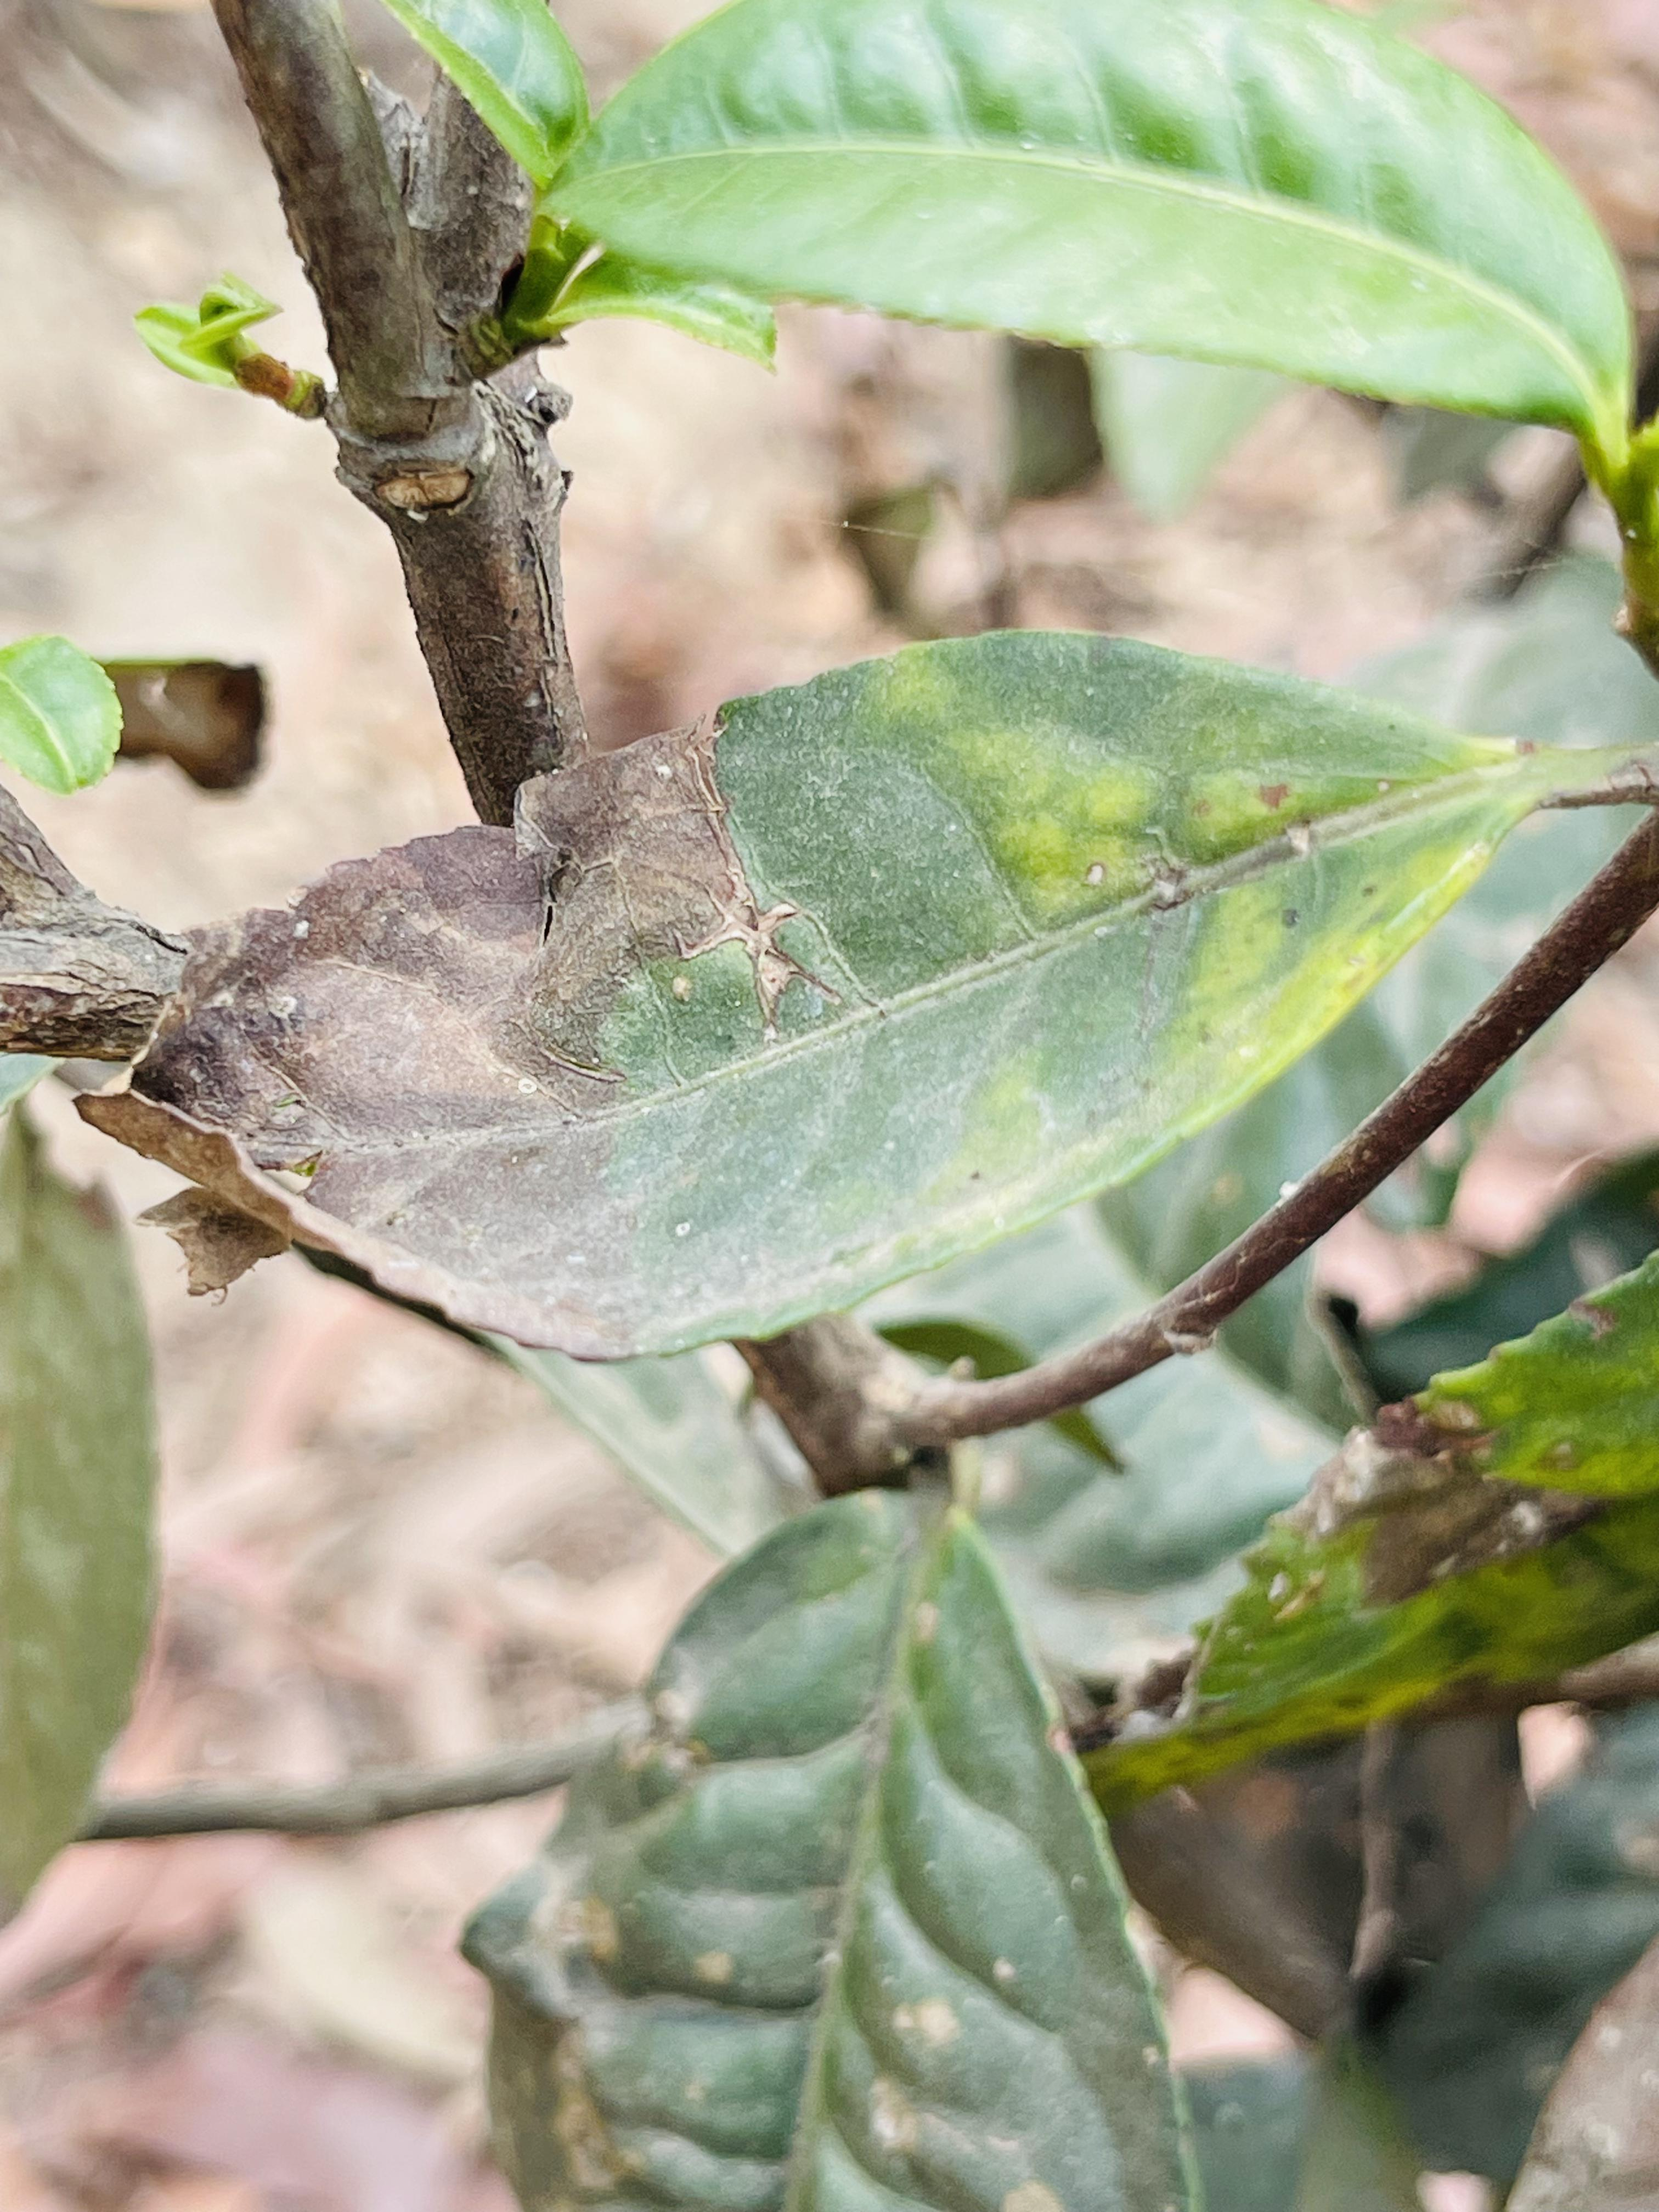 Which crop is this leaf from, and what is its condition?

tea, blight
